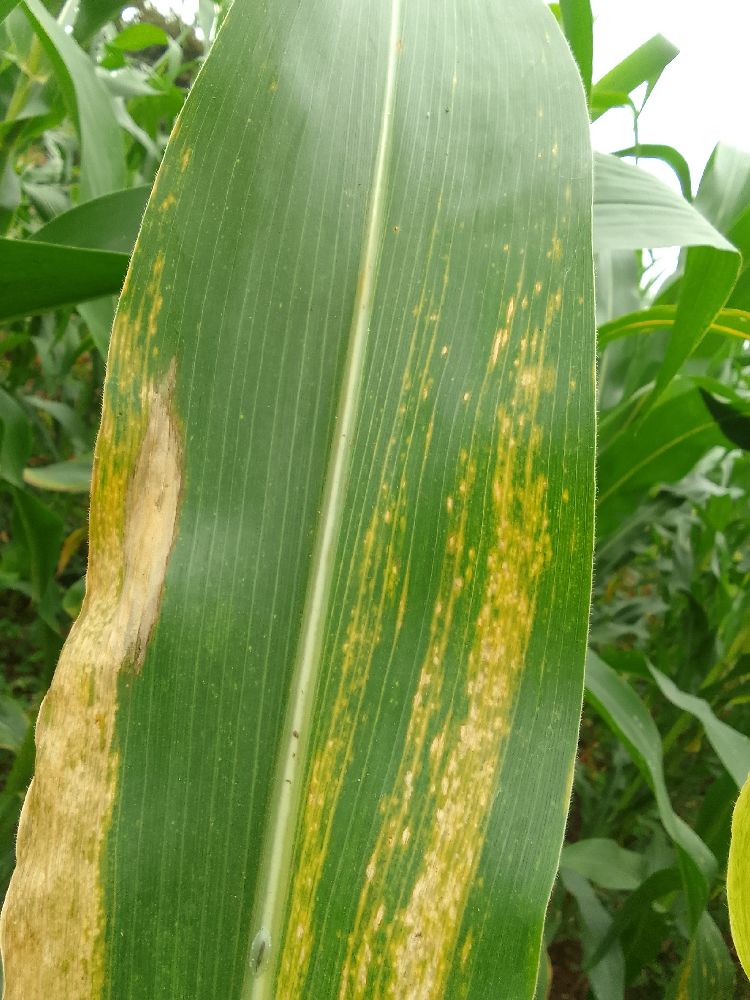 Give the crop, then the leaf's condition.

maize, maize lethal necrosis
